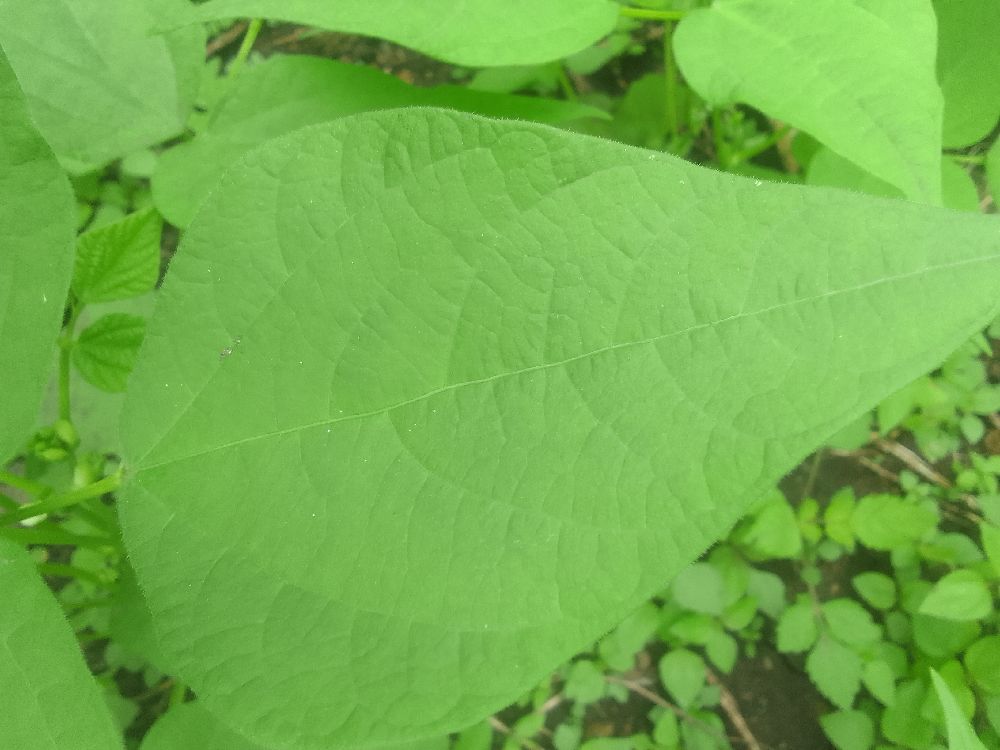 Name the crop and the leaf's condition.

common bean, healthy
